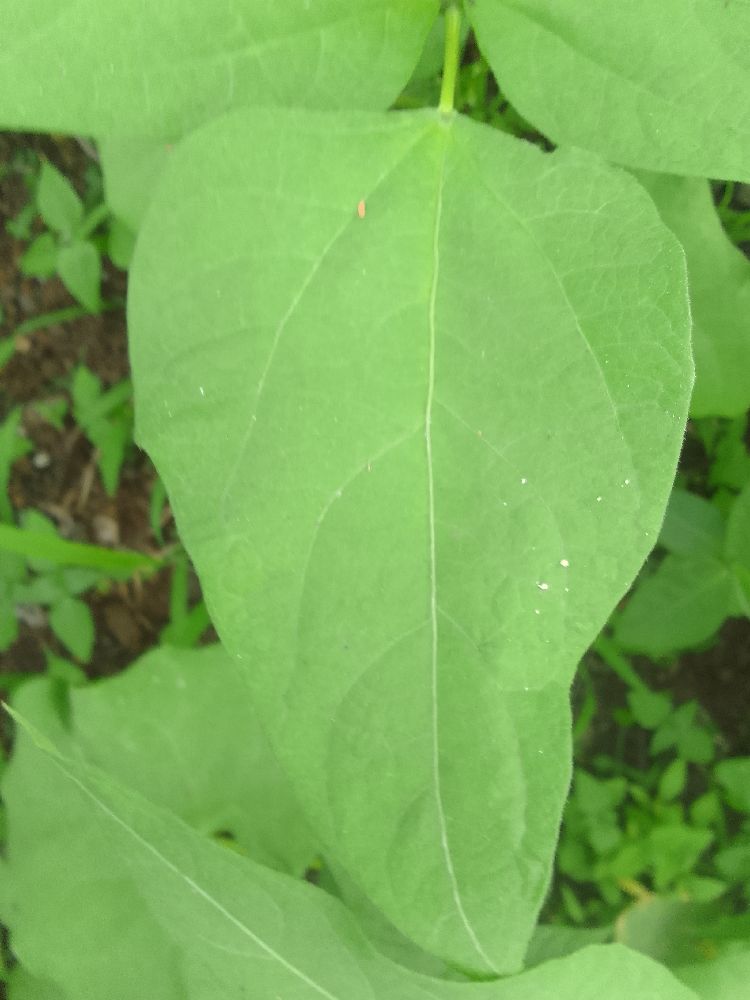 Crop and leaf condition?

common bean, healthy
